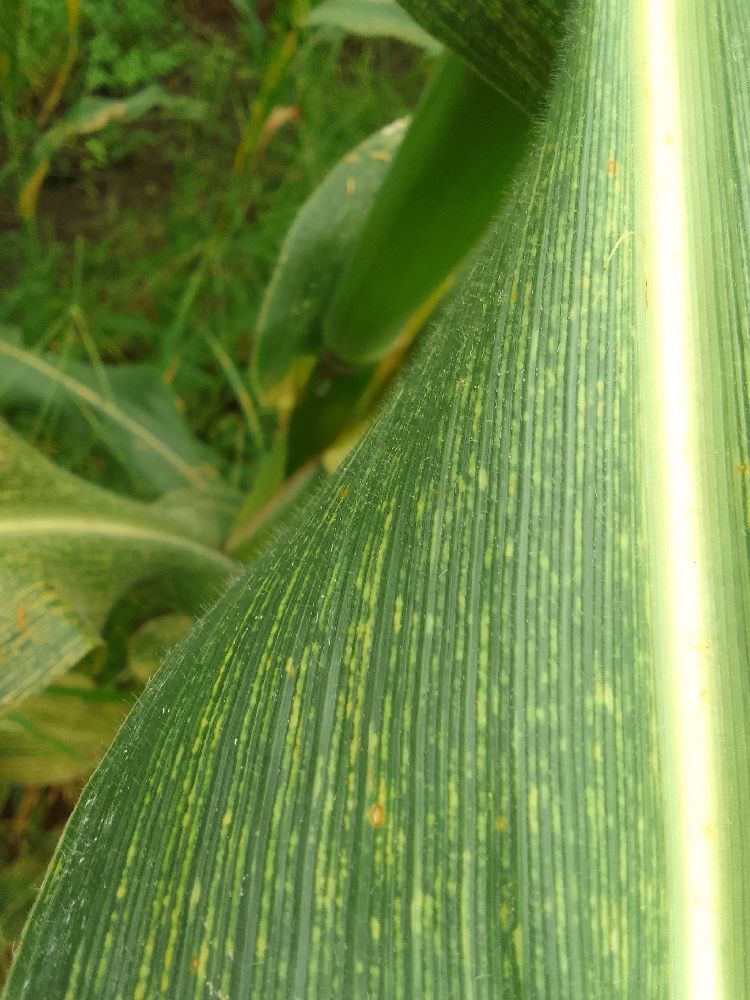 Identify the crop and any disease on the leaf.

maize, maize streak virus
